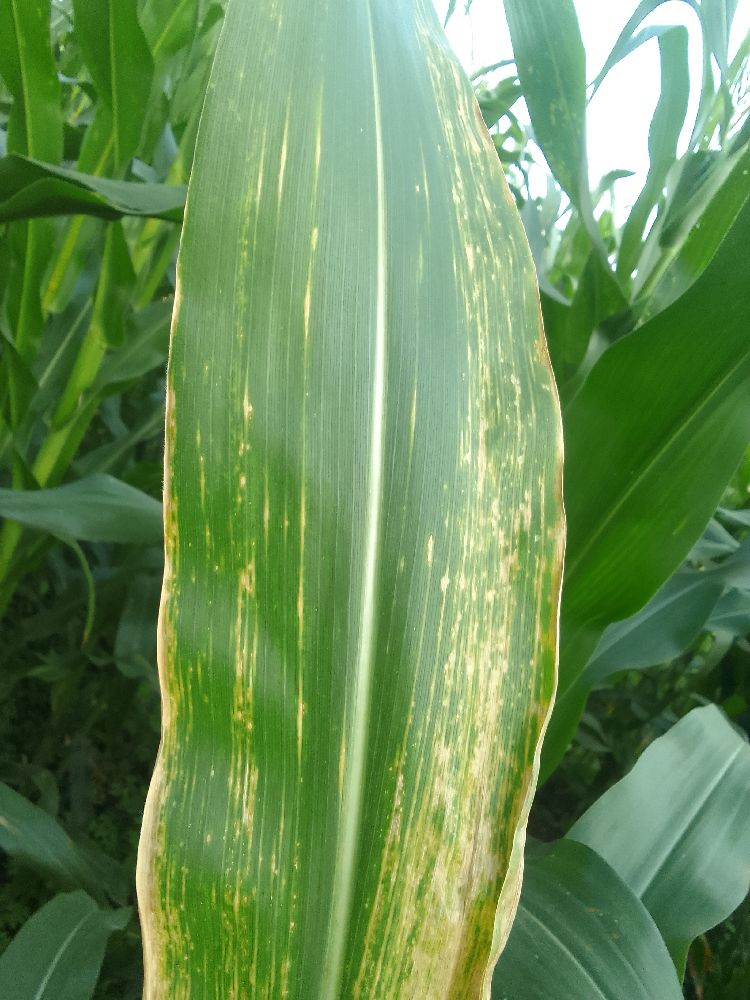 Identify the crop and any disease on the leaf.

maize, maize lethal necrosis
